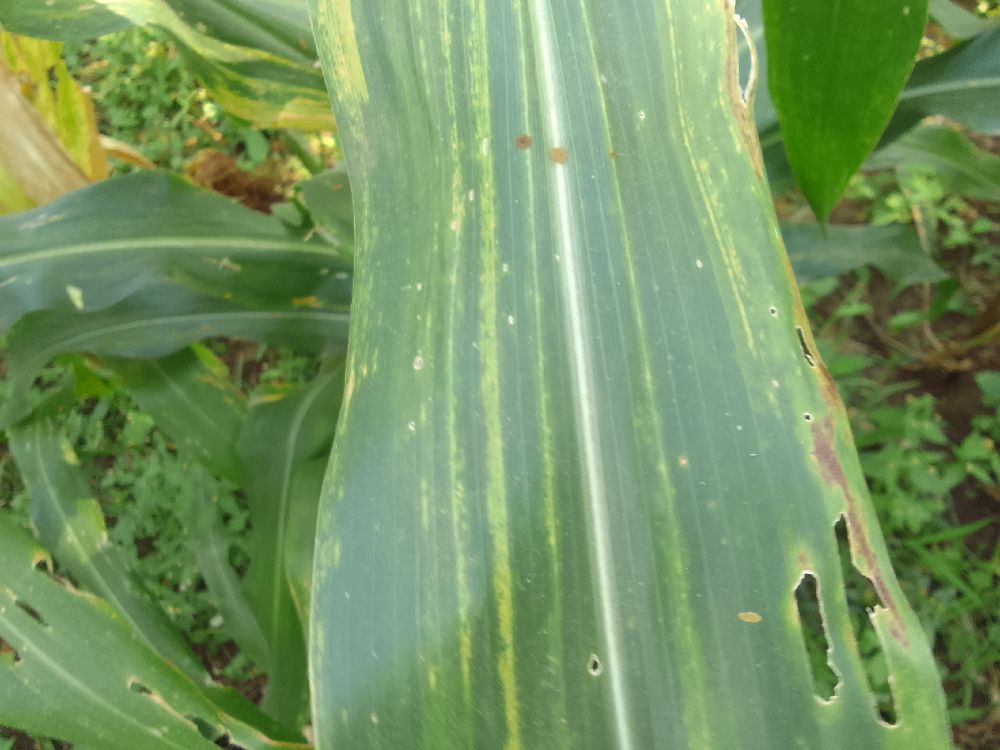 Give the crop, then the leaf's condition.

maize, maize lethal necrosis
